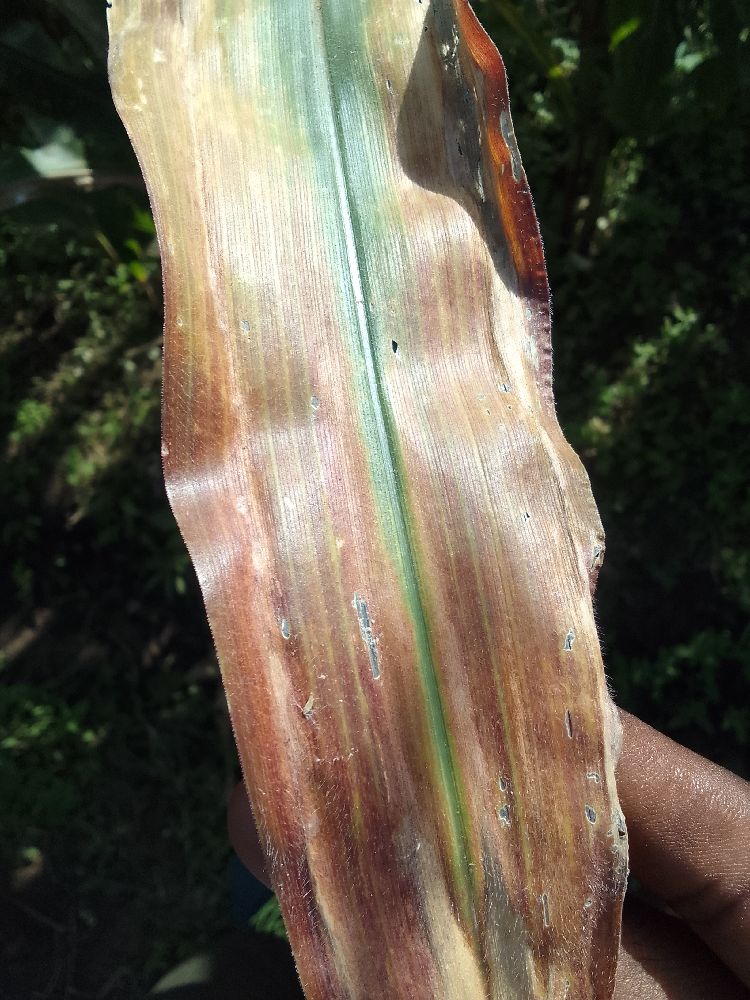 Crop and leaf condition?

maize, maize lethal necrosis
